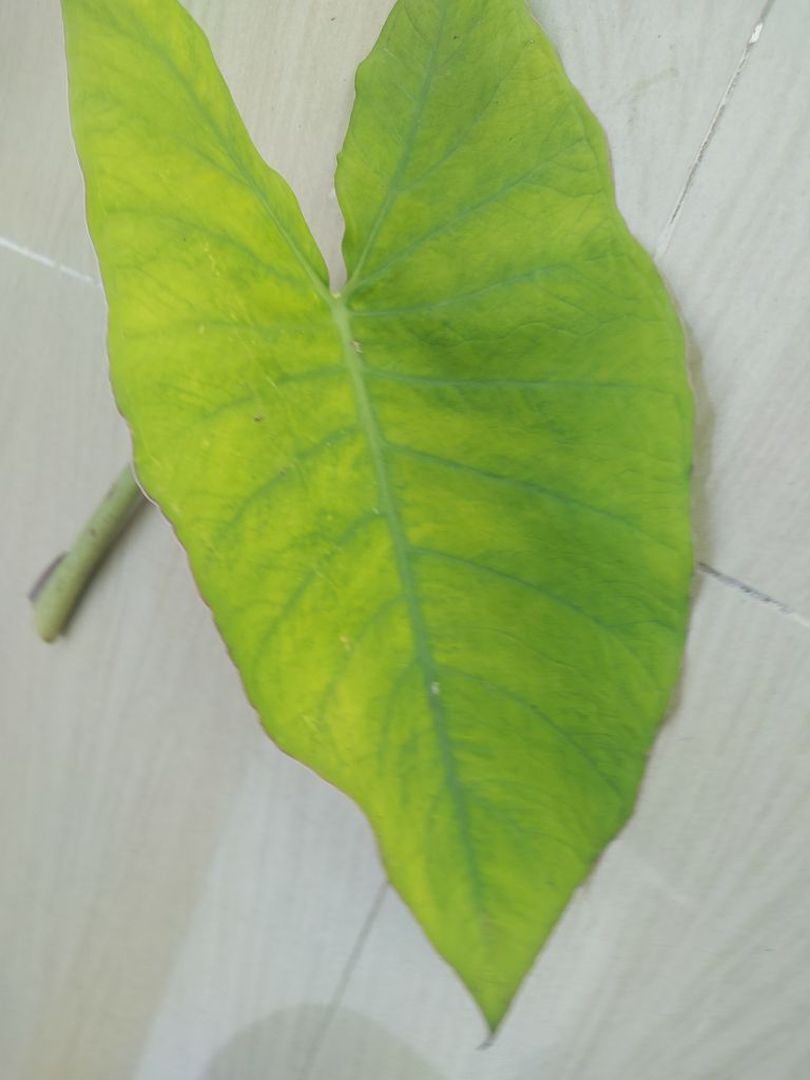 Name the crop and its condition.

taro, mosaic
